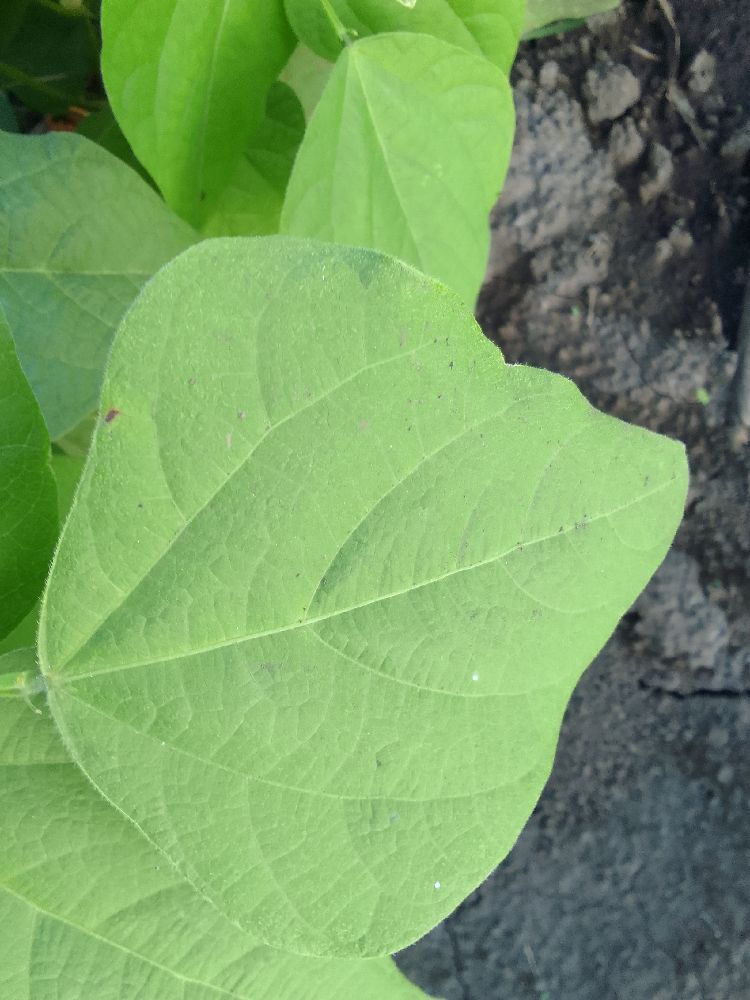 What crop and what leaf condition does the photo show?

common bean, healthy
